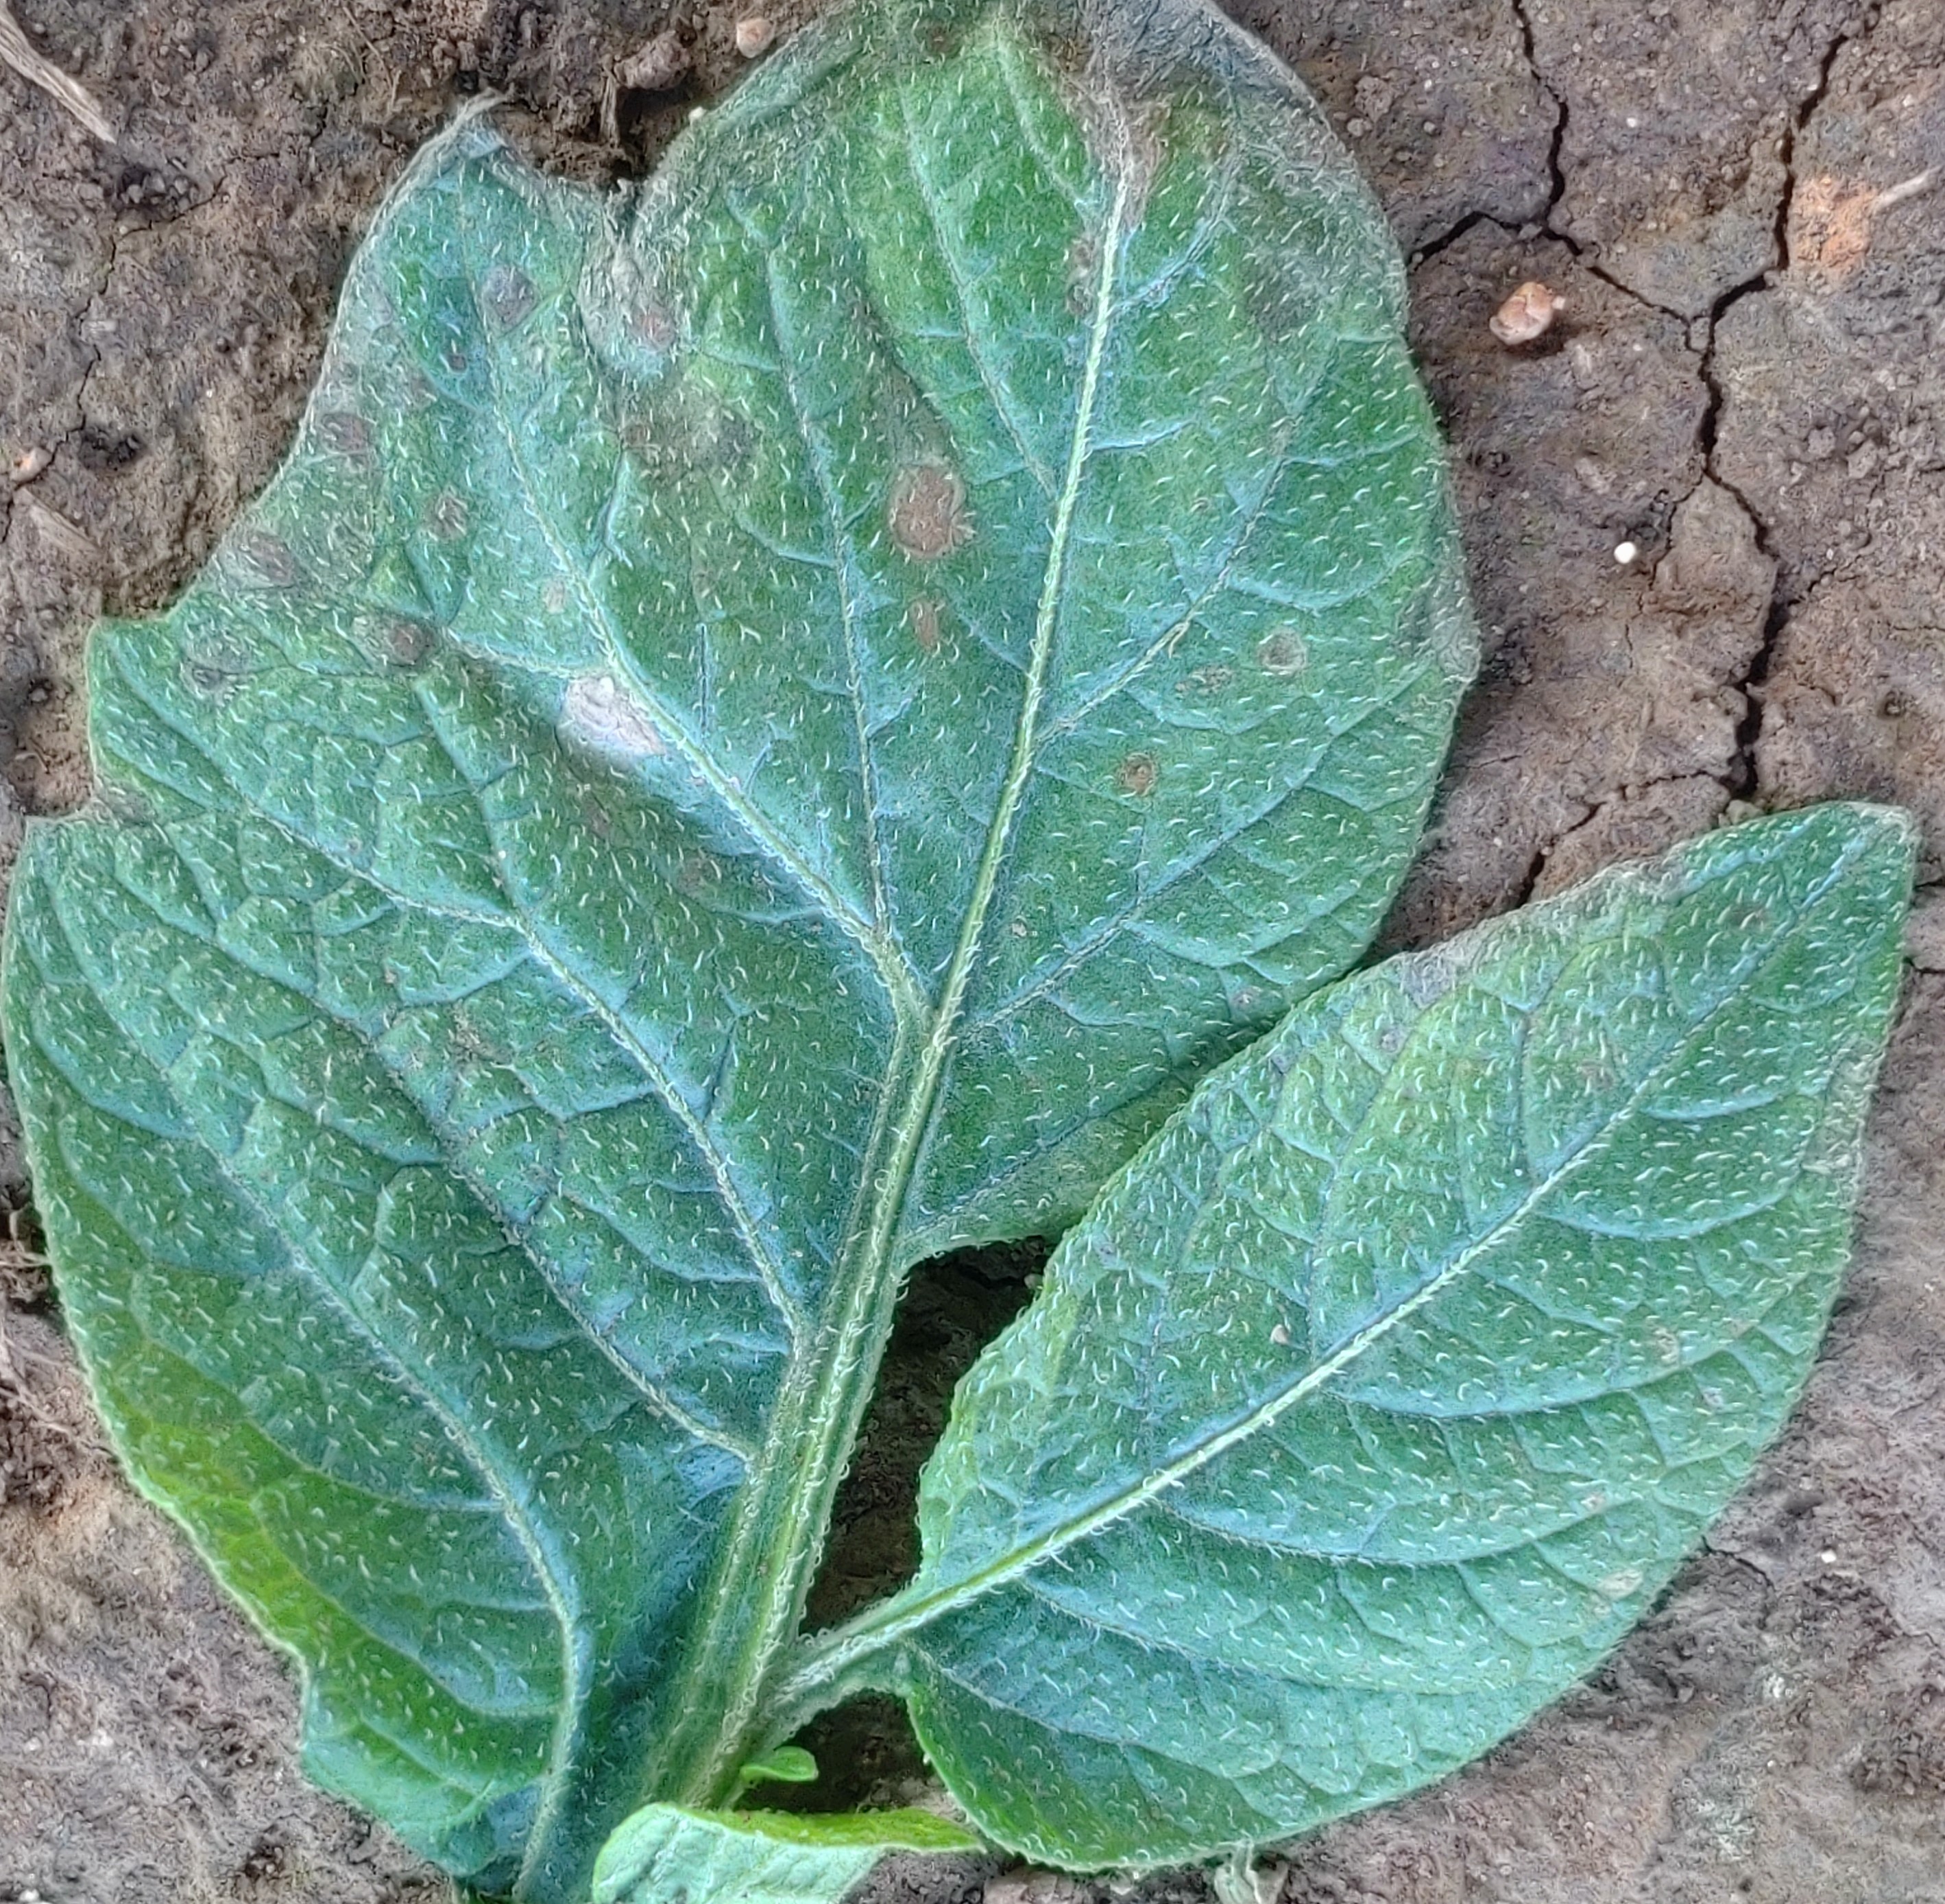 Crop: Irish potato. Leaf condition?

early blight
